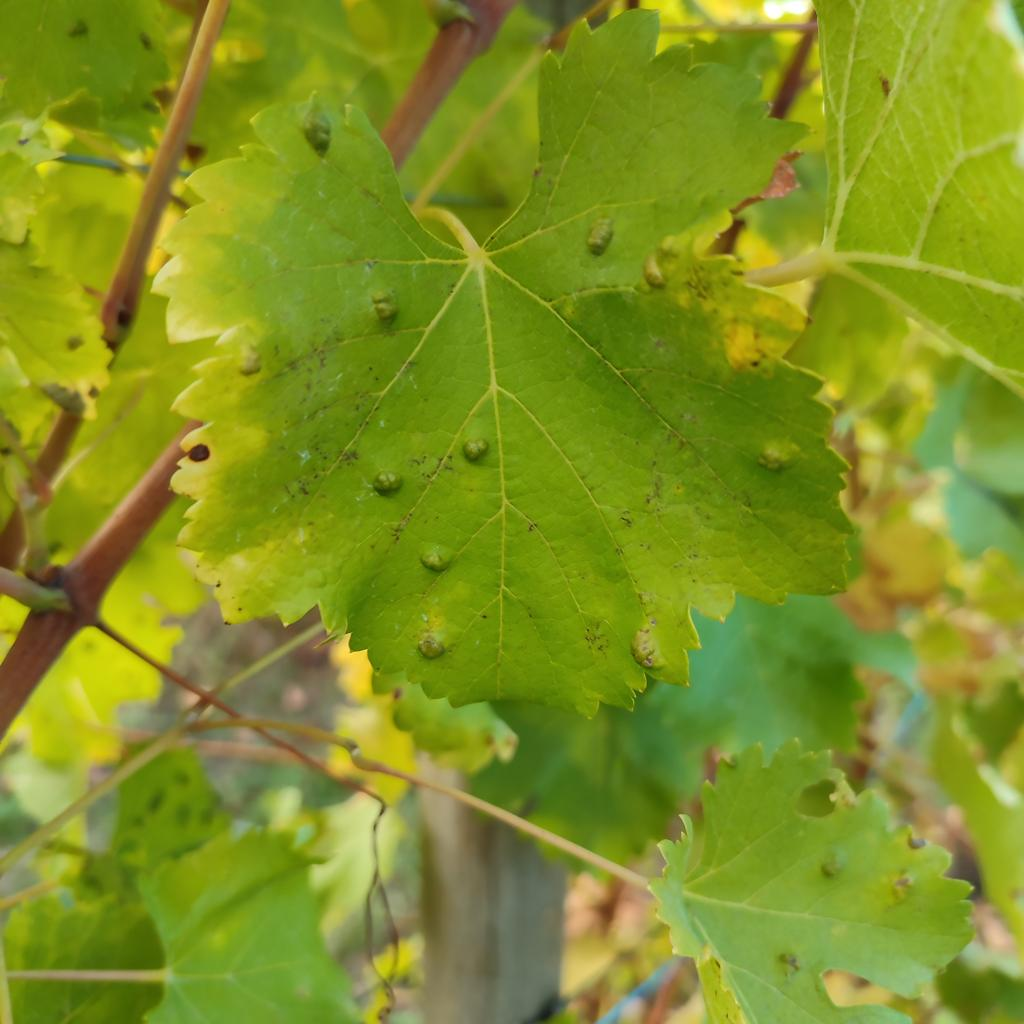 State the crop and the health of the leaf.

grapevine, erineum mite
